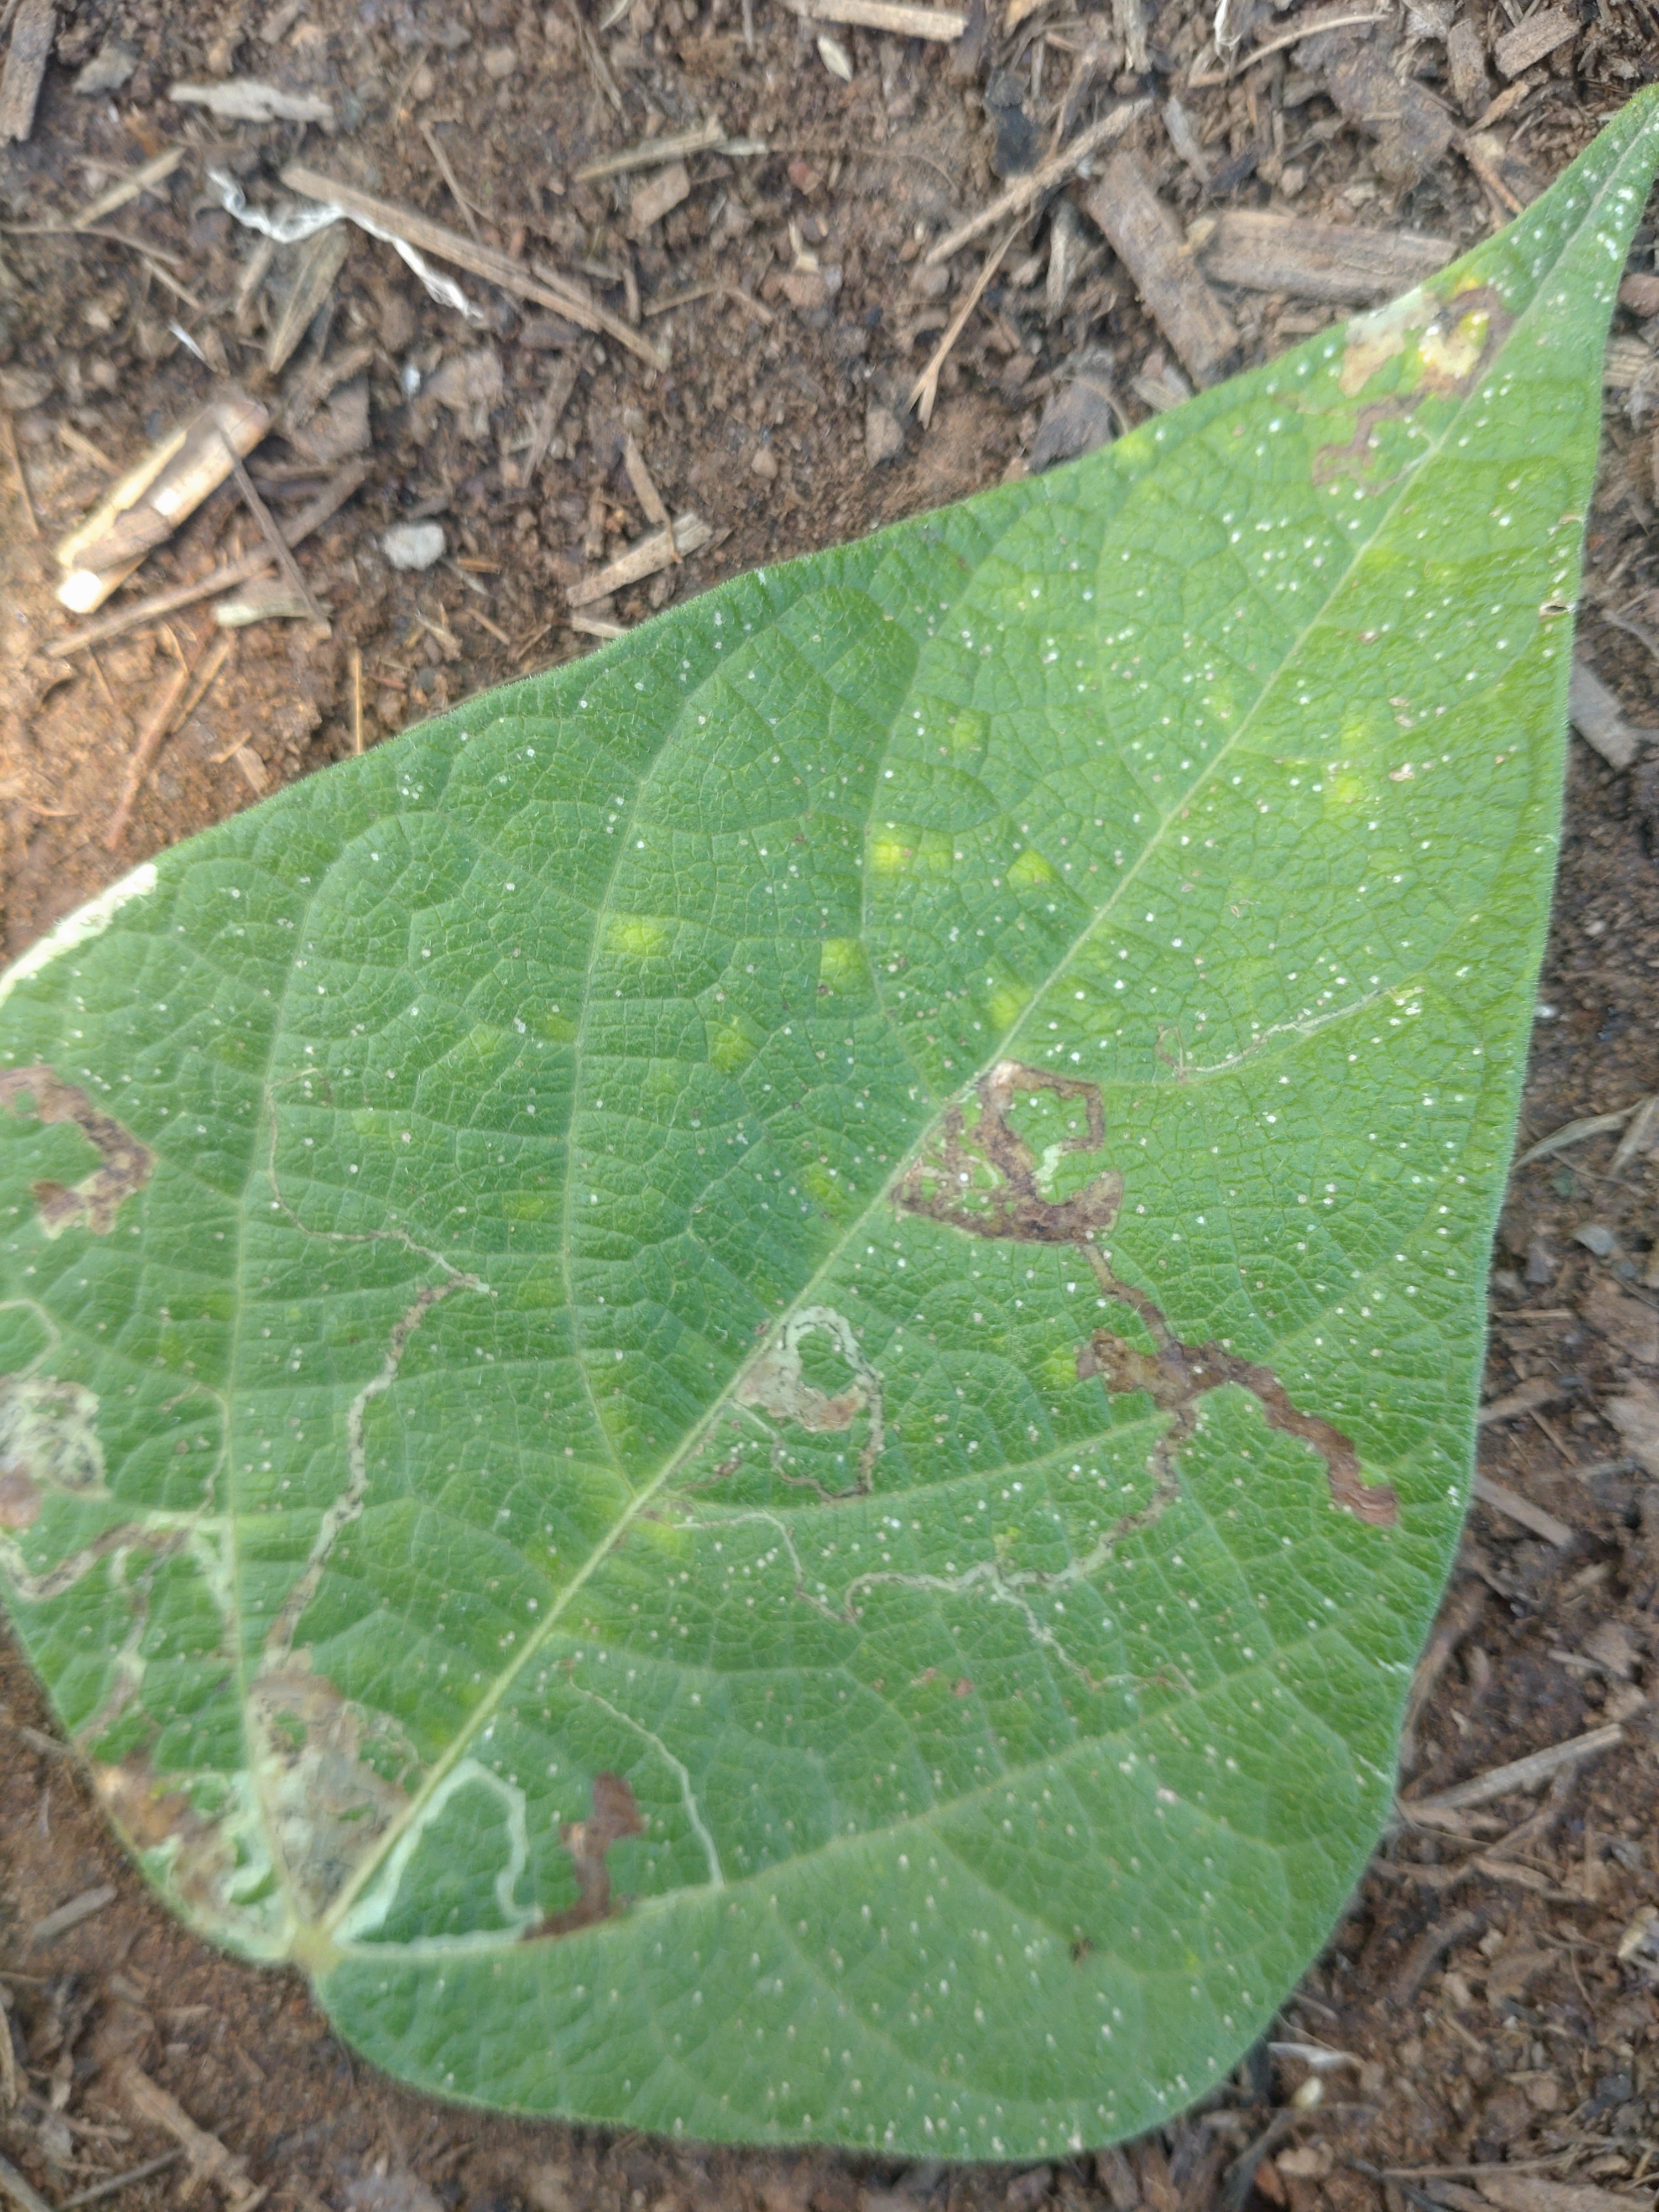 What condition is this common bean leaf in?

anthracnose
